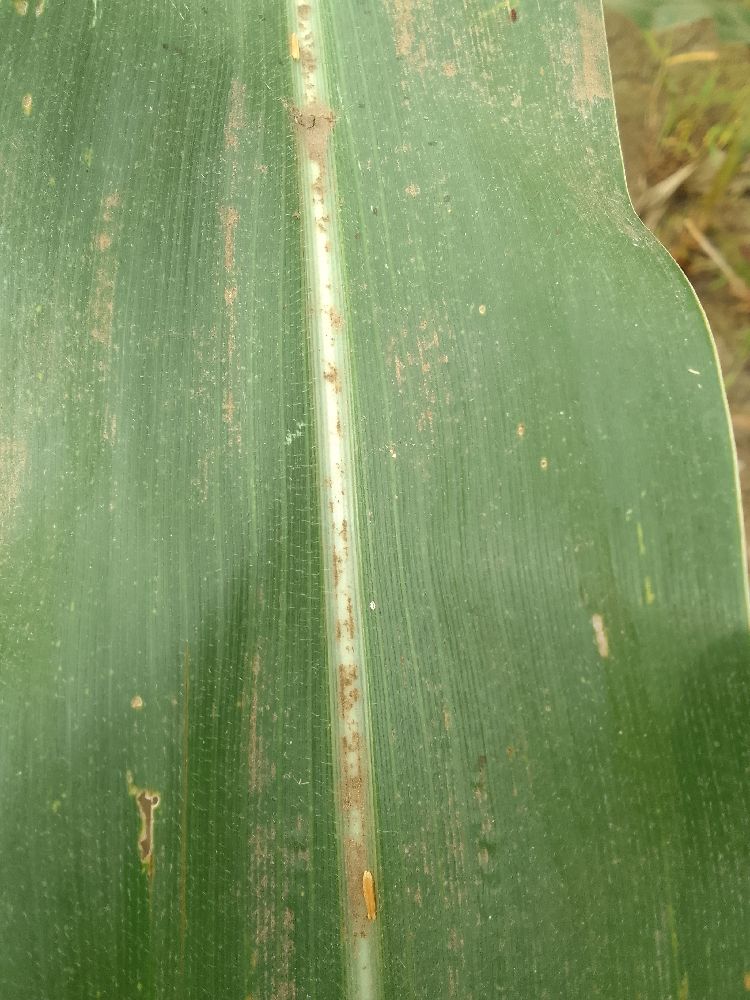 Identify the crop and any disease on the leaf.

maize, healthy
